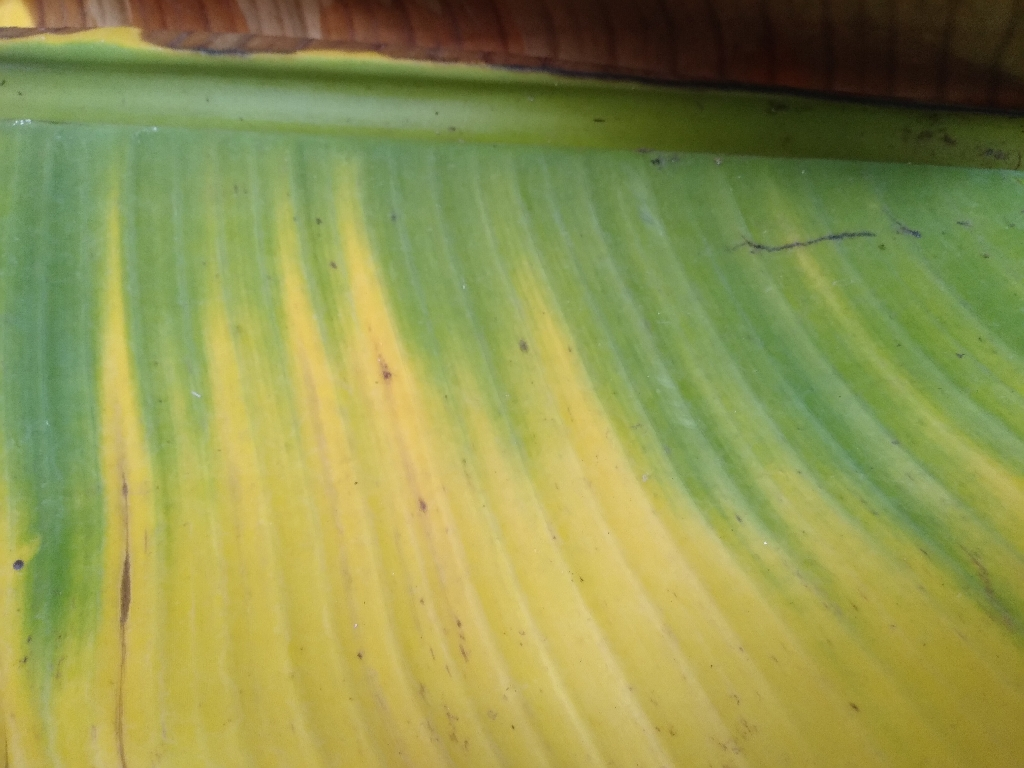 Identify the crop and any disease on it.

banana, fusarium wilt race 1
